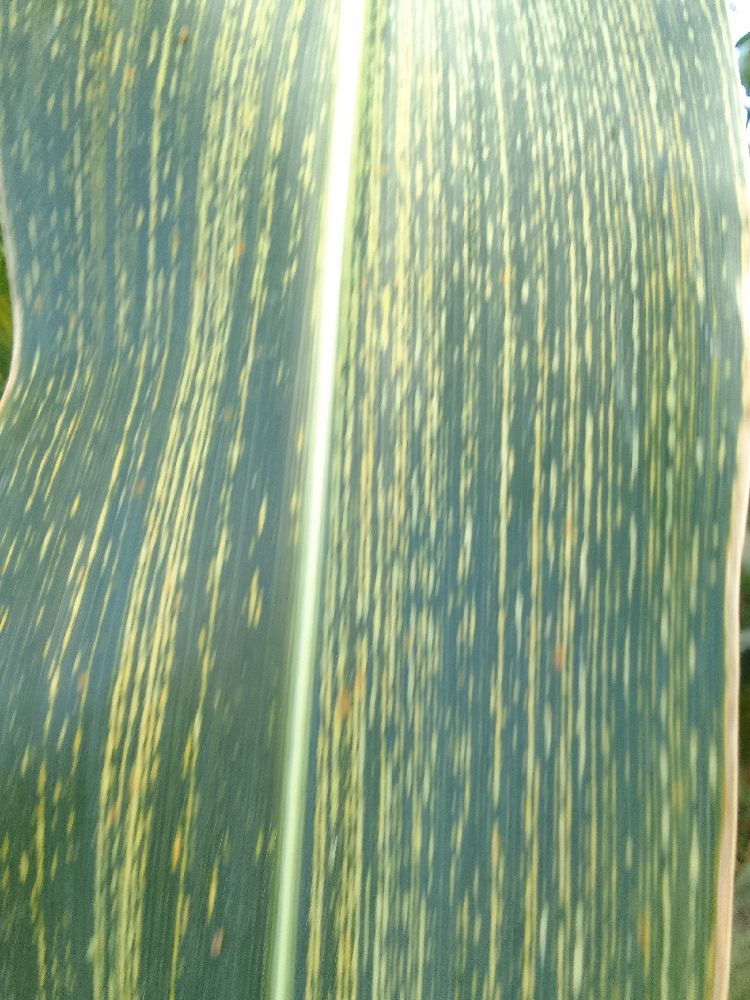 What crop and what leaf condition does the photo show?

maize, maize streak virus
